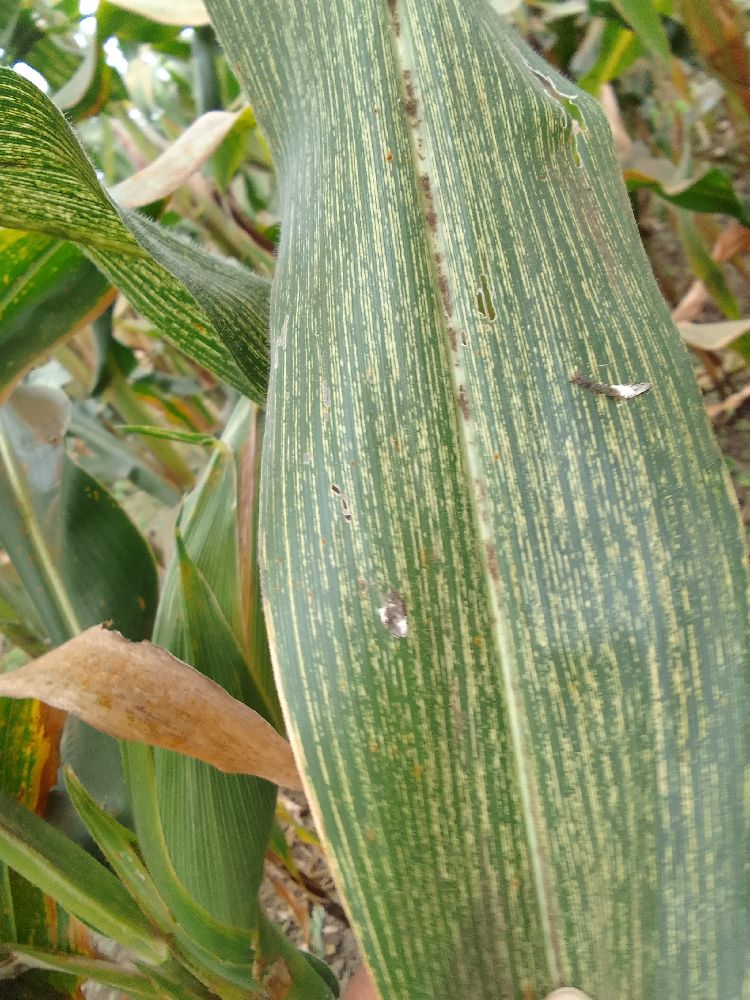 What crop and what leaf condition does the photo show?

maize, maize streak virus
